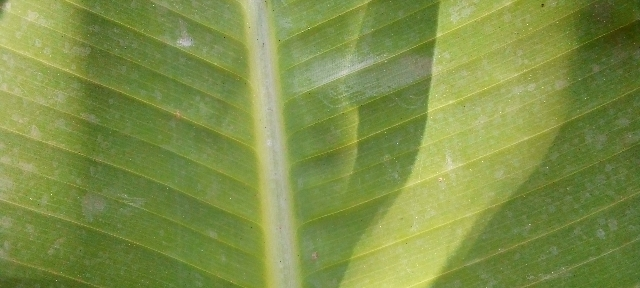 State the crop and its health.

banana, healthy
